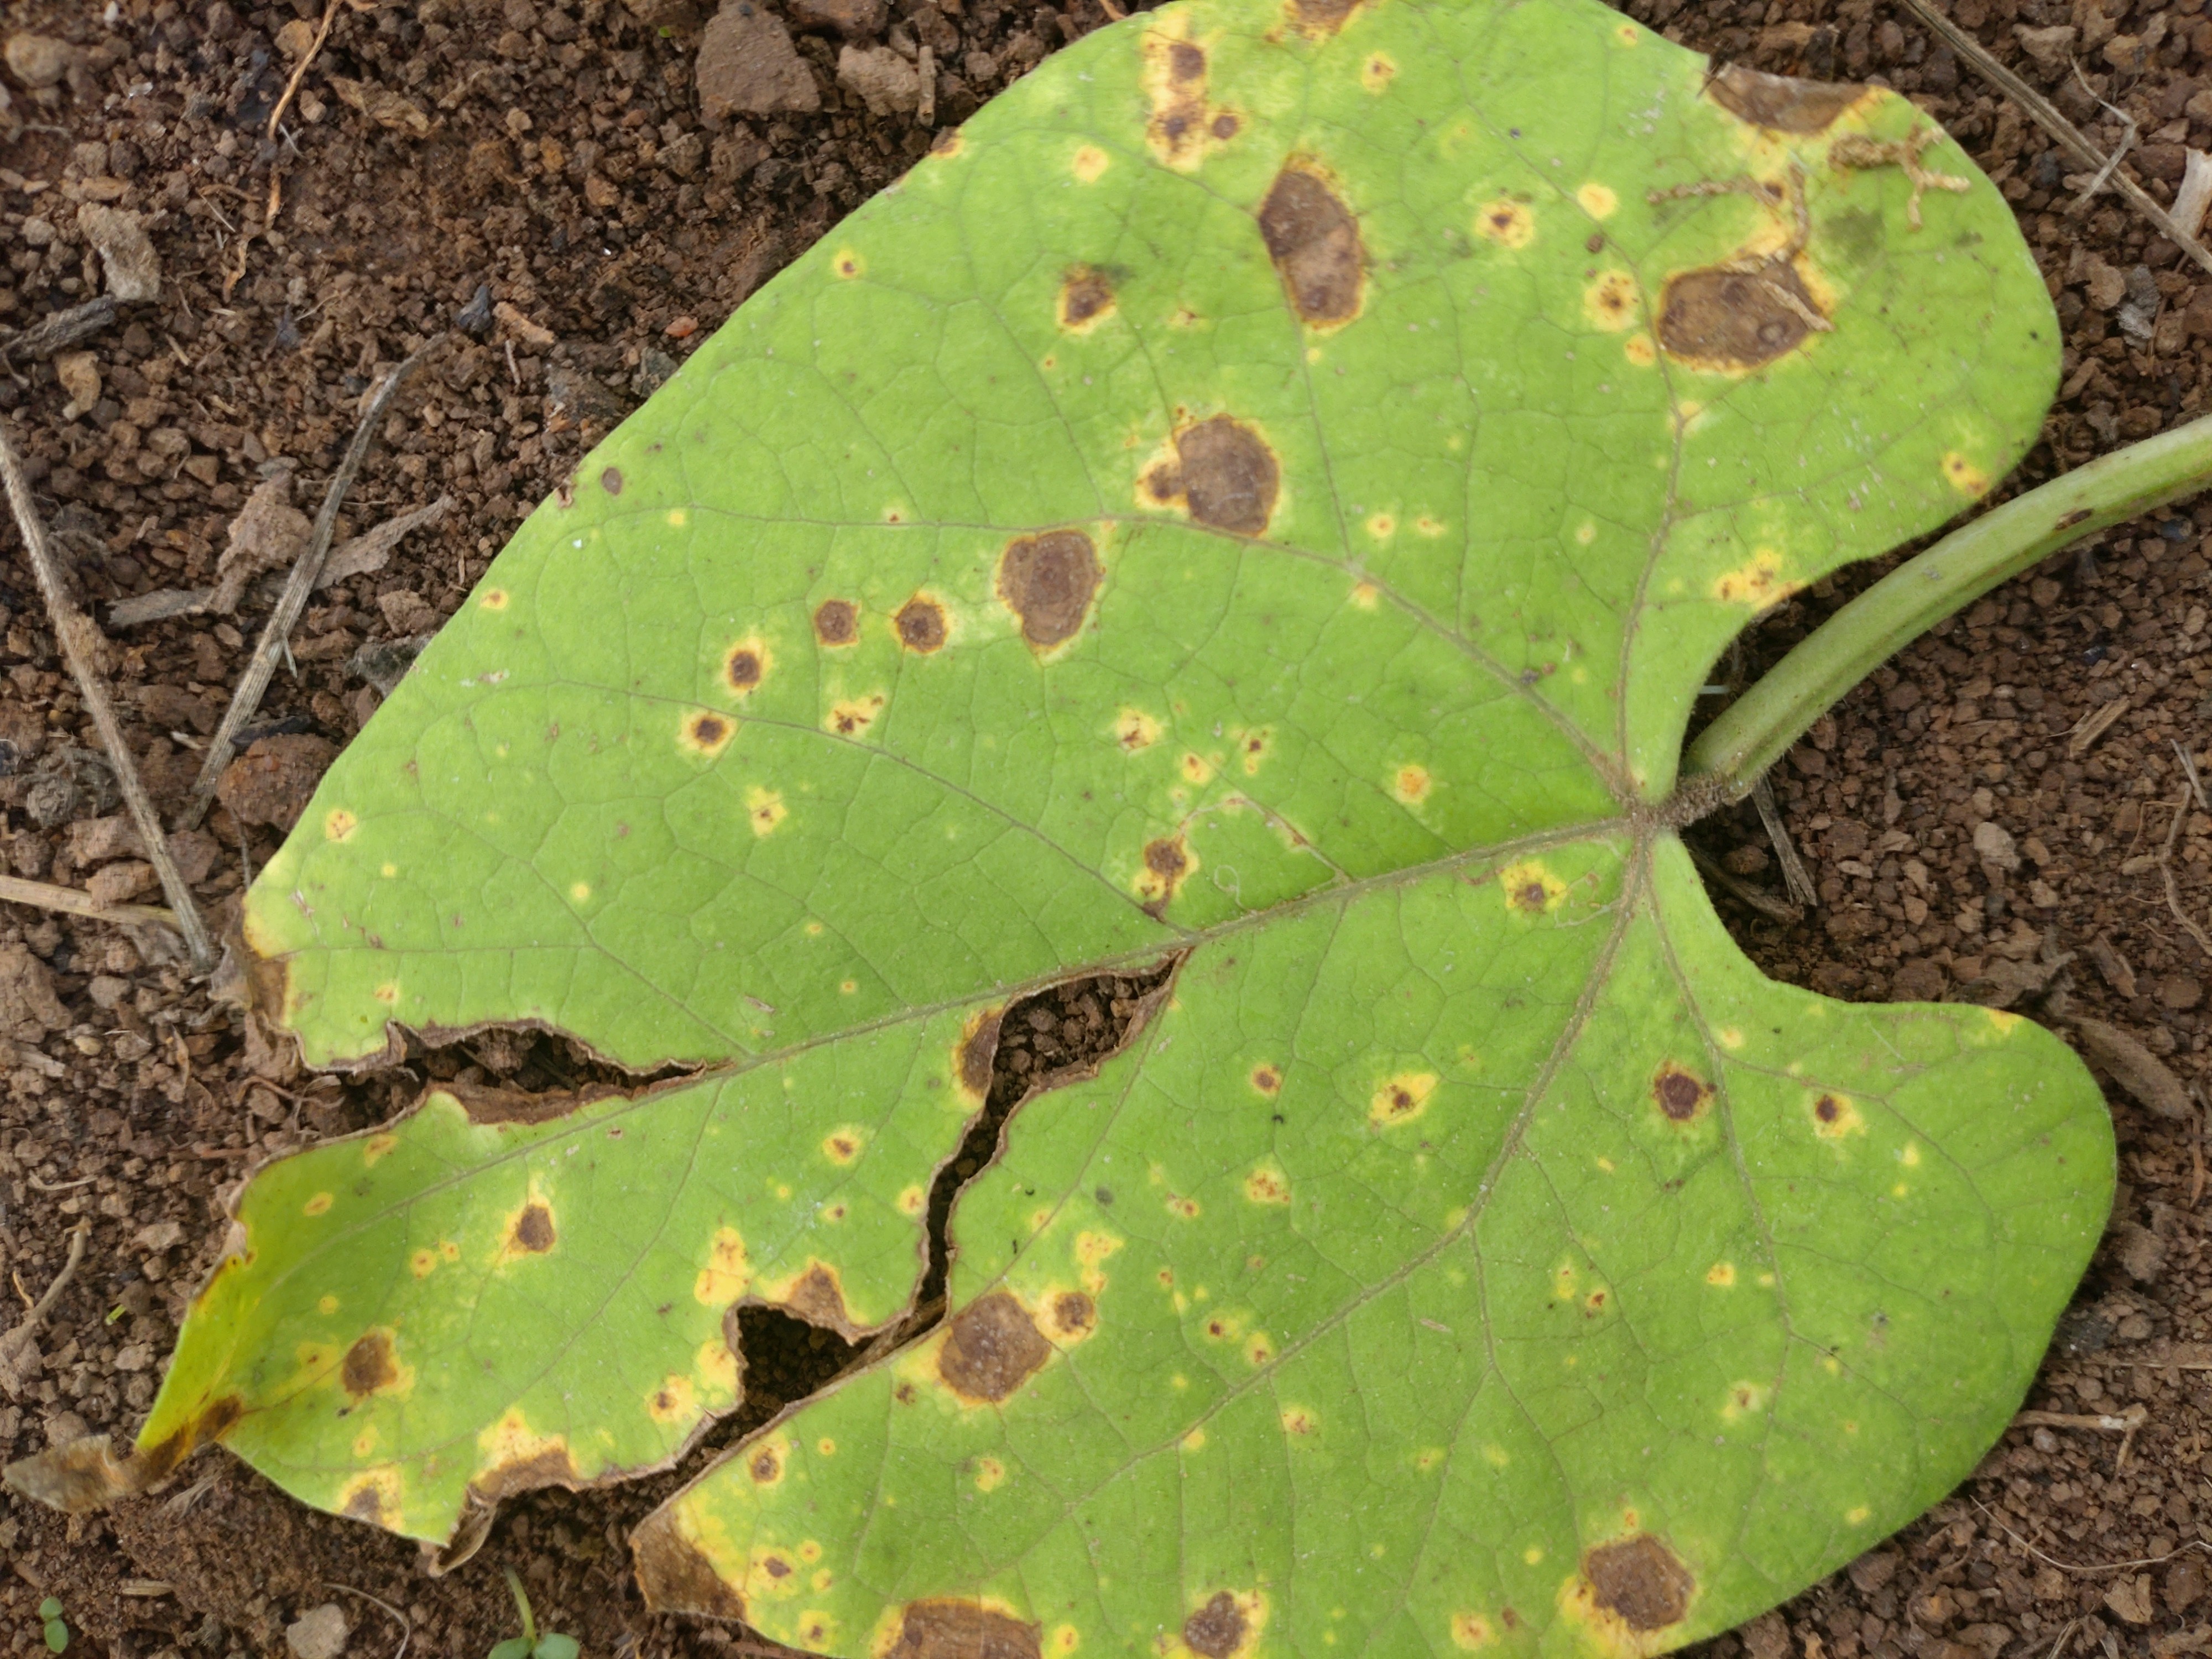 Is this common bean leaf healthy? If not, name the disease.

rust
